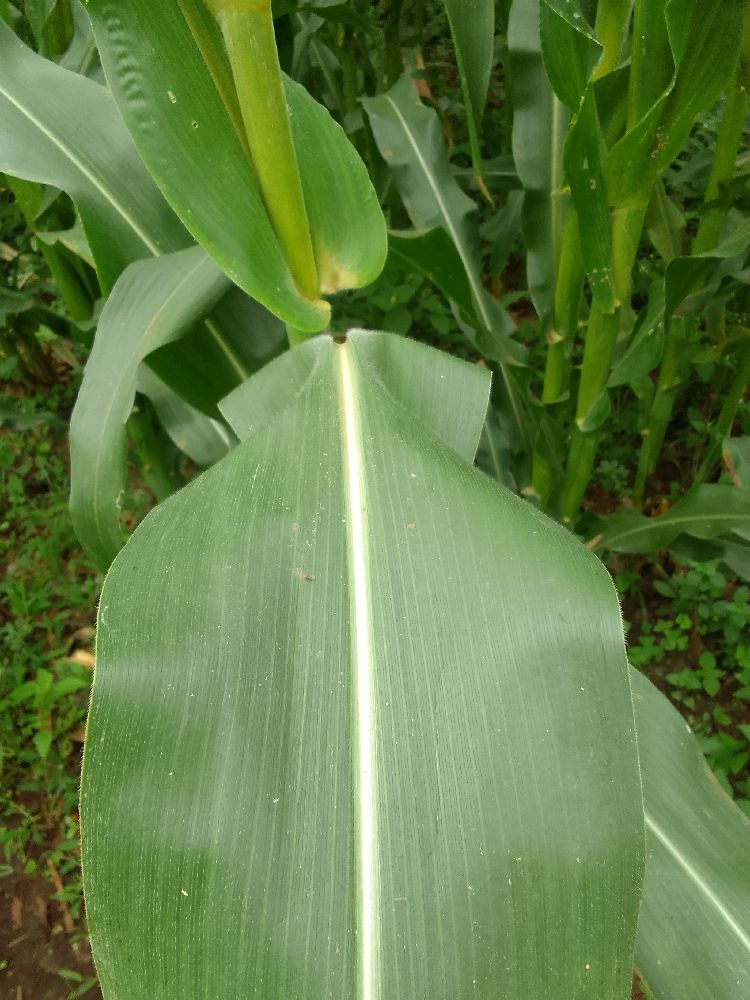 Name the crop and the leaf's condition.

maize, healthy
